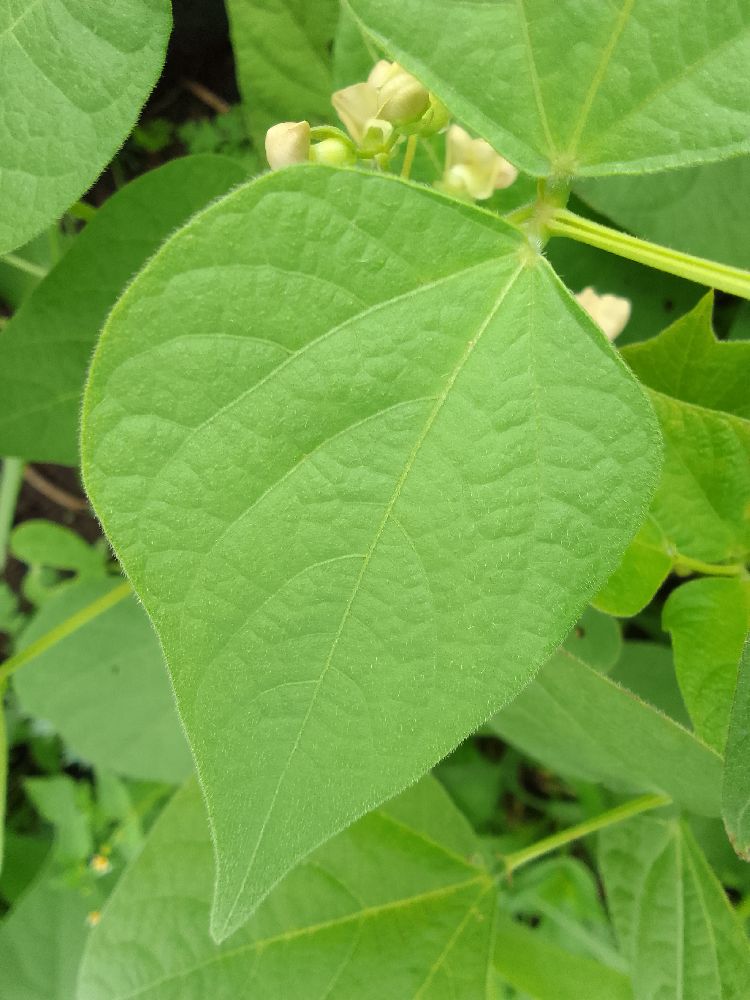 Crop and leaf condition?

common bean, healthy
